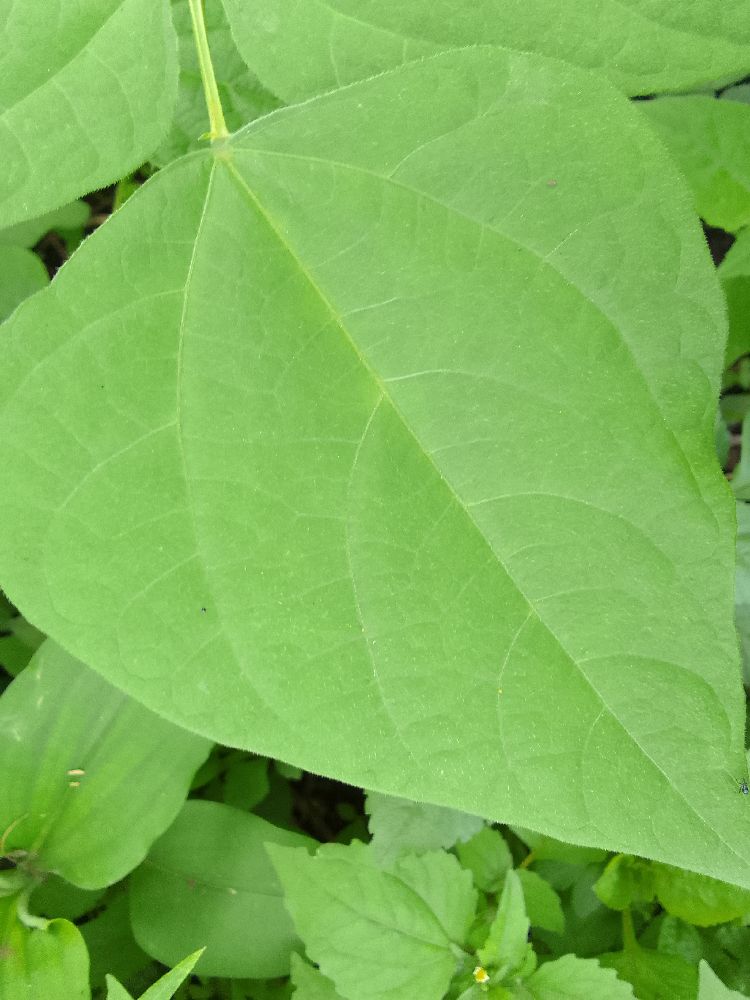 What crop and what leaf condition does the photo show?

common bean, healthy
